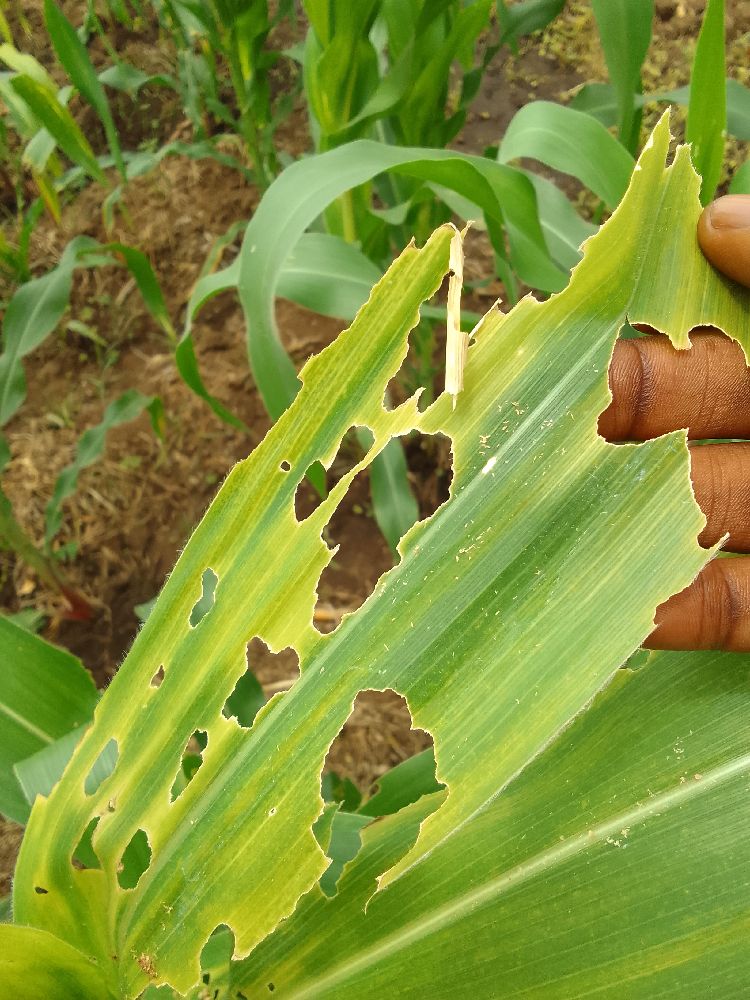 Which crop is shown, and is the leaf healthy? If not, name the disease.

maize, maize lethal necrosis
